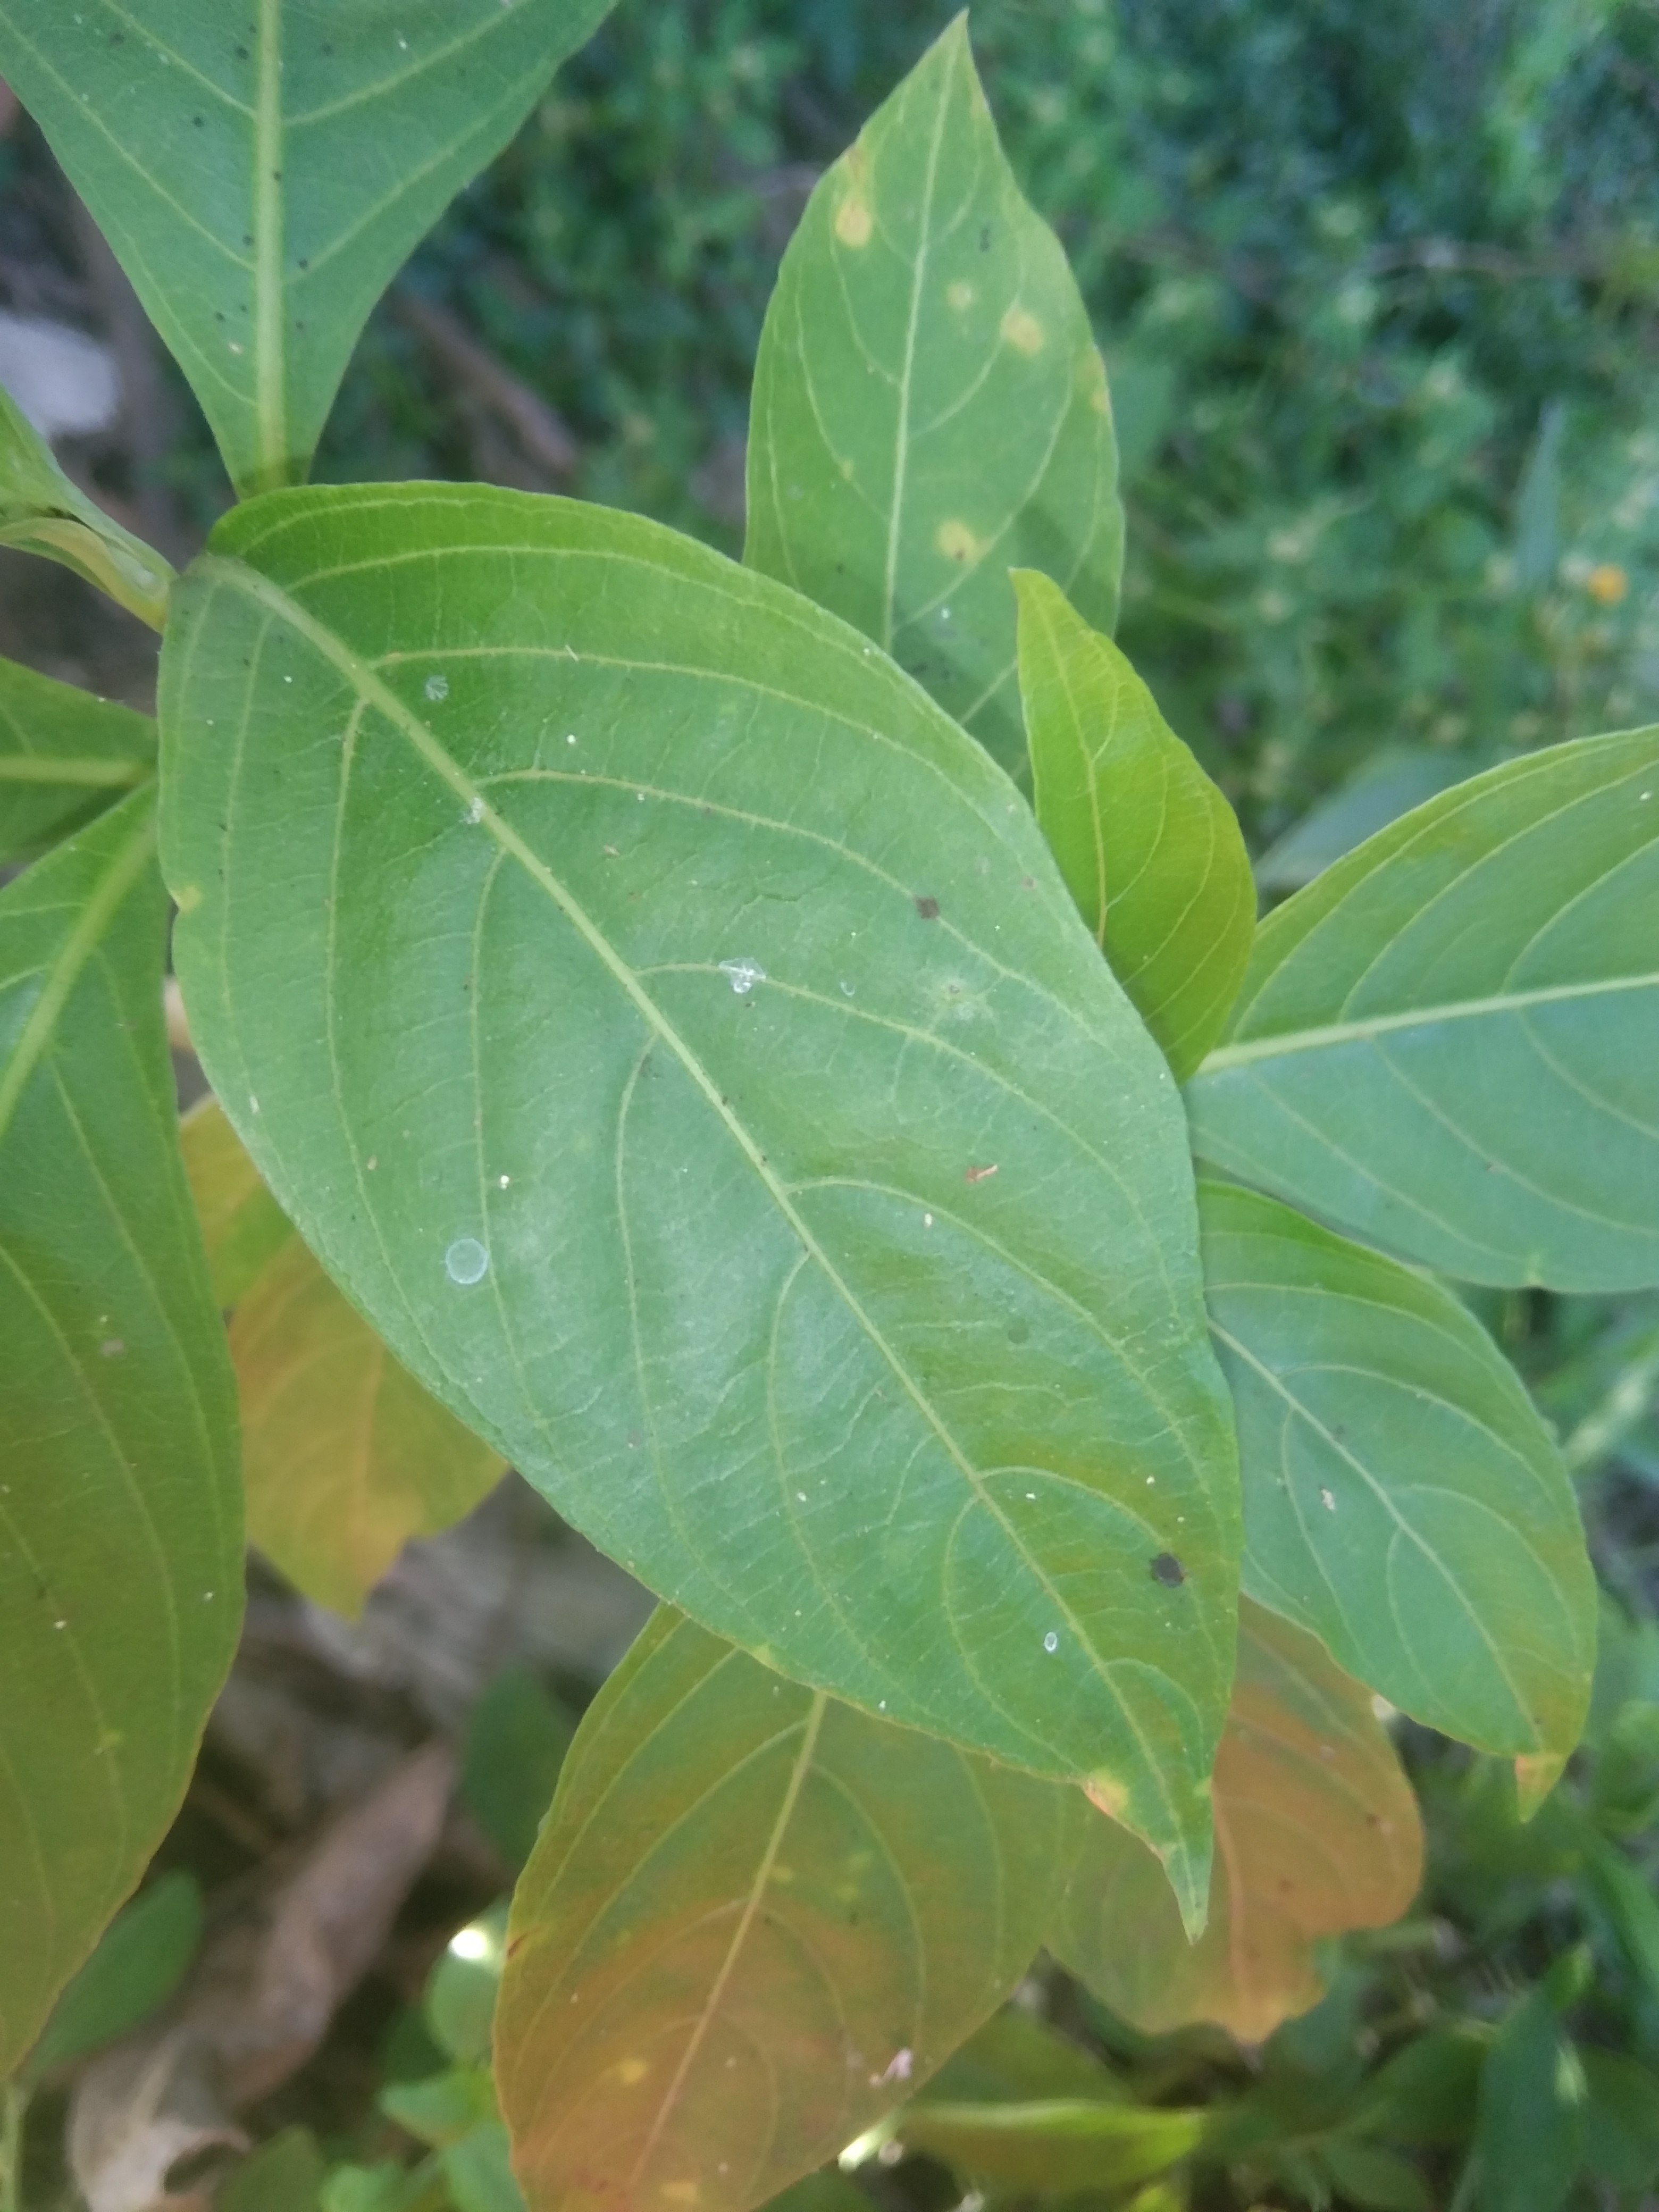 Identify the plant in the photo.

vasaka
